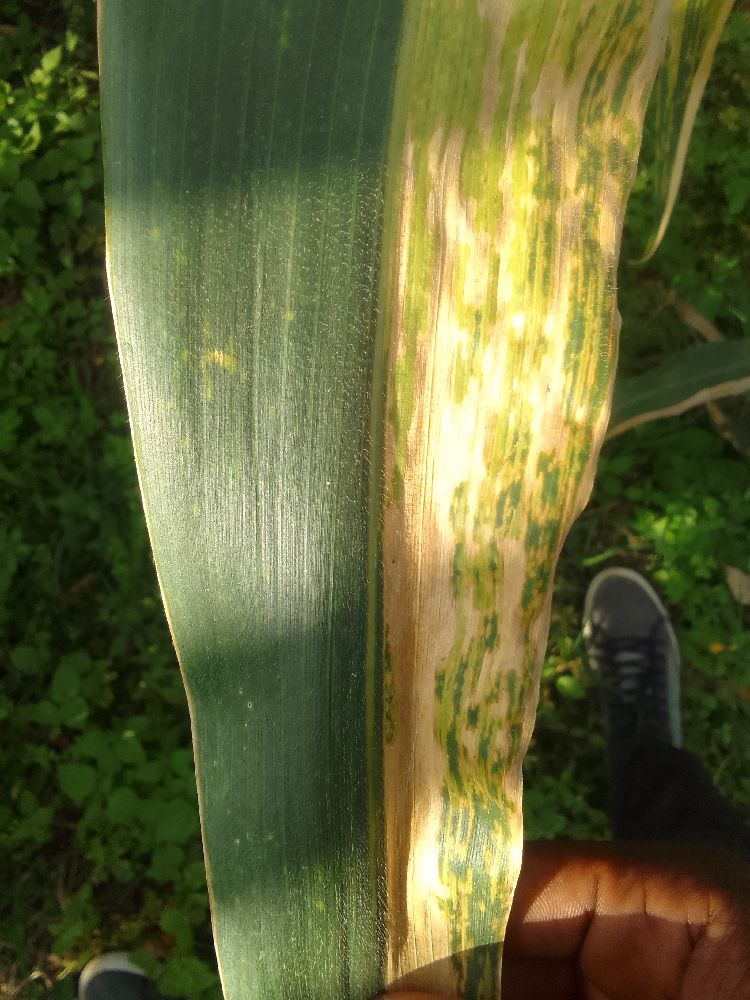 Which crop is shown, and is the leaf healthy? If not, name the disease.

maize, maize lethal necrosis
